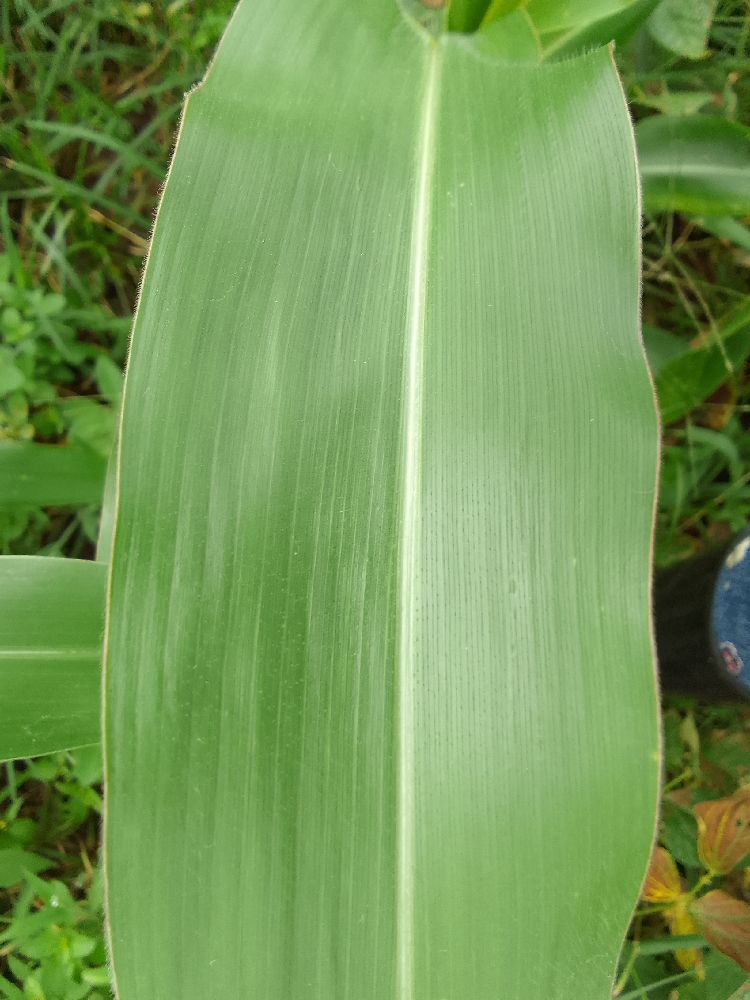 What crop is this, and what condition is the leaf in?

maize, healthy
